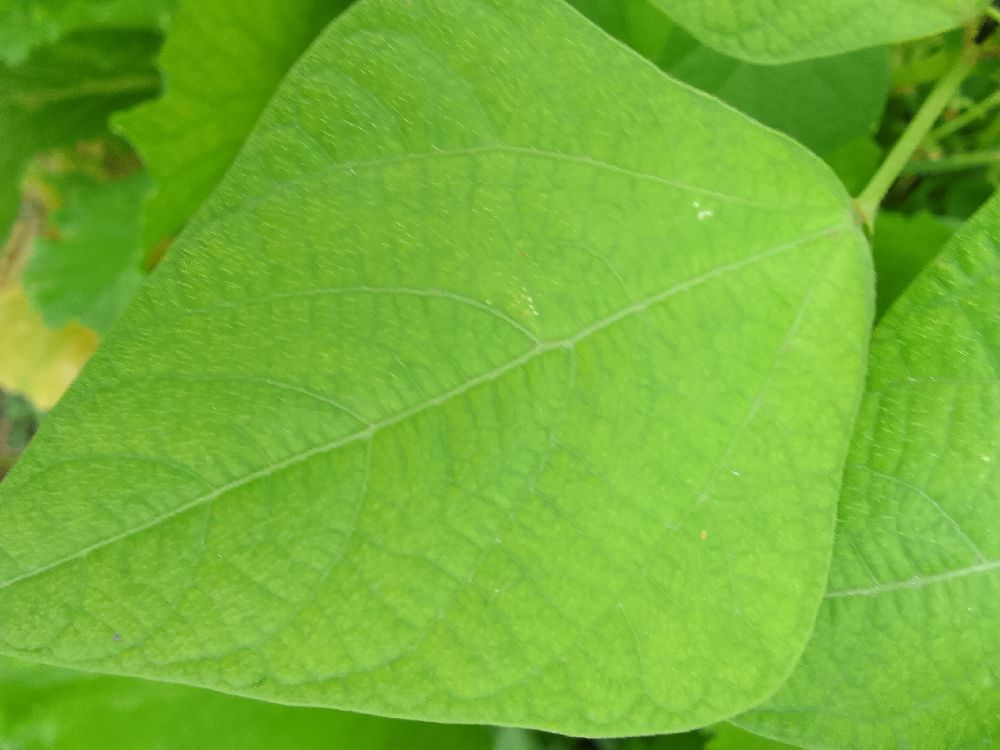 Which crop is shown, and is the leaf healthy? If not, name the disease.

common bean, healthy
